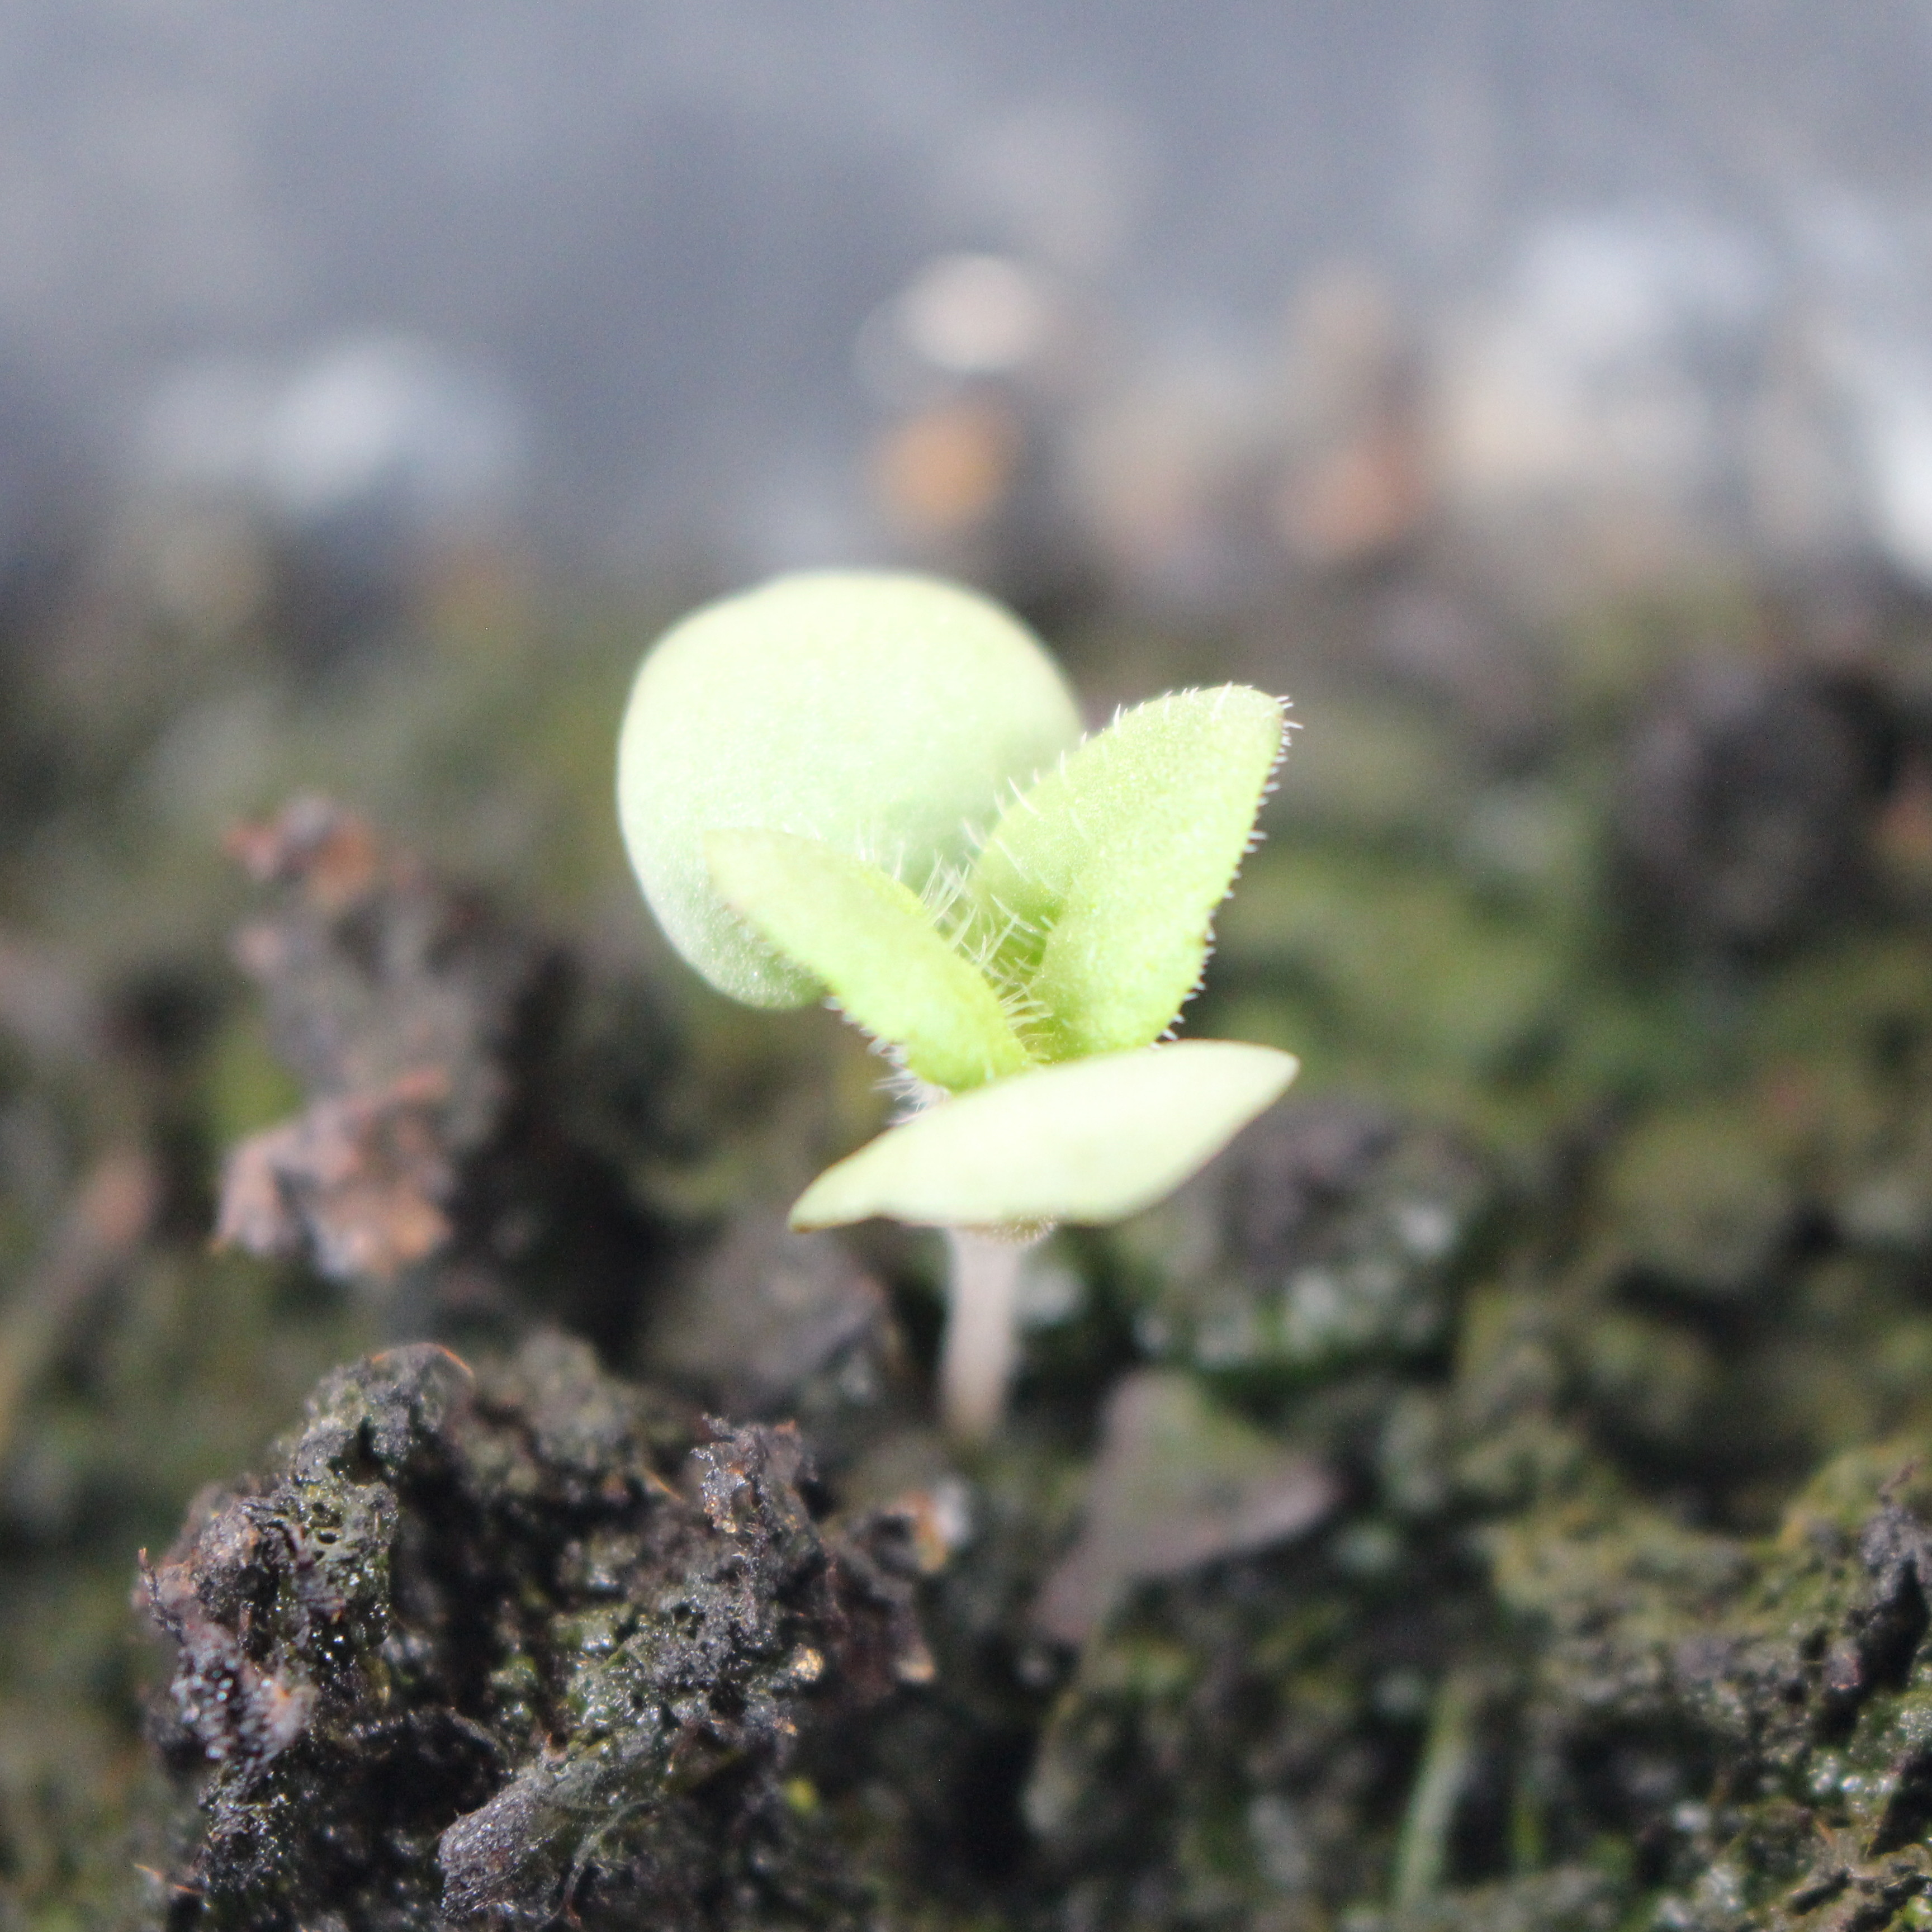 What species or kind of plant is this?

Veronica persica
